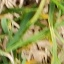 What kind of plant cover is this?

grass
